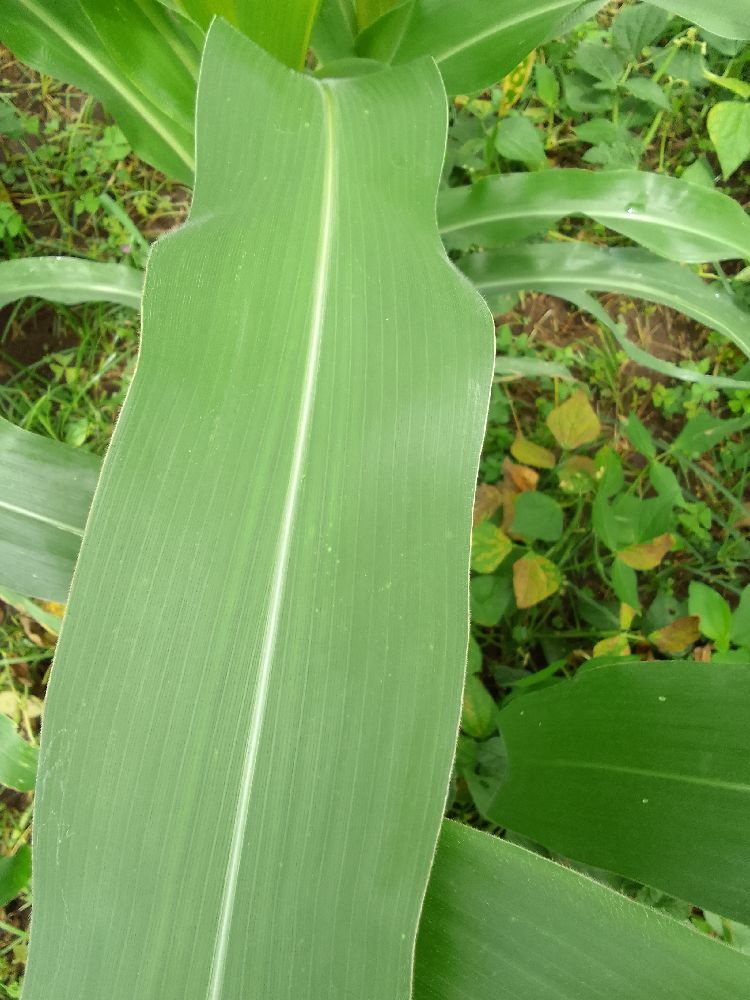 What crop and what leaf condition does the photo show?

maize, healthy
